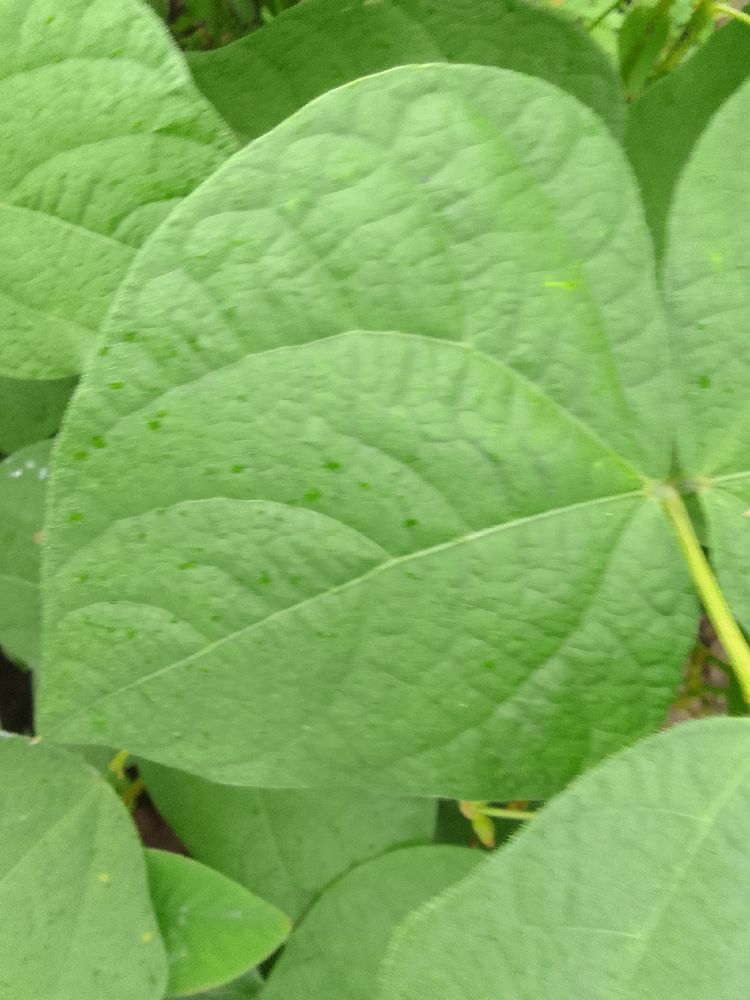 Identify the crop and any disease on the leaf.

common bean, healthy
